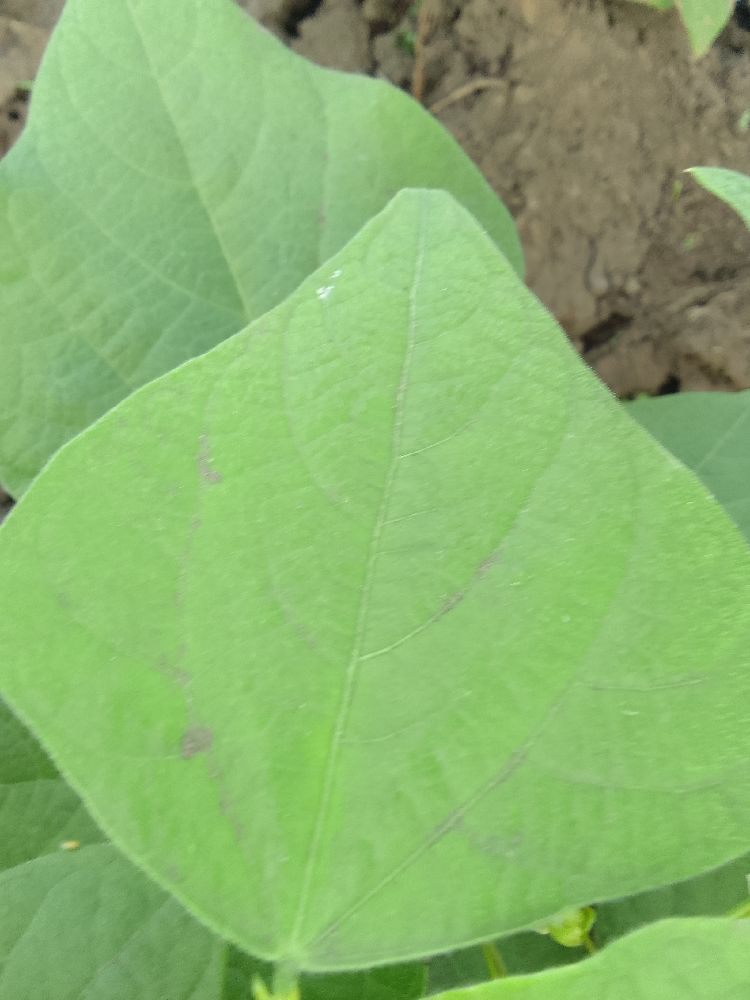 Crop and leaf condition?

common bean, healthy
